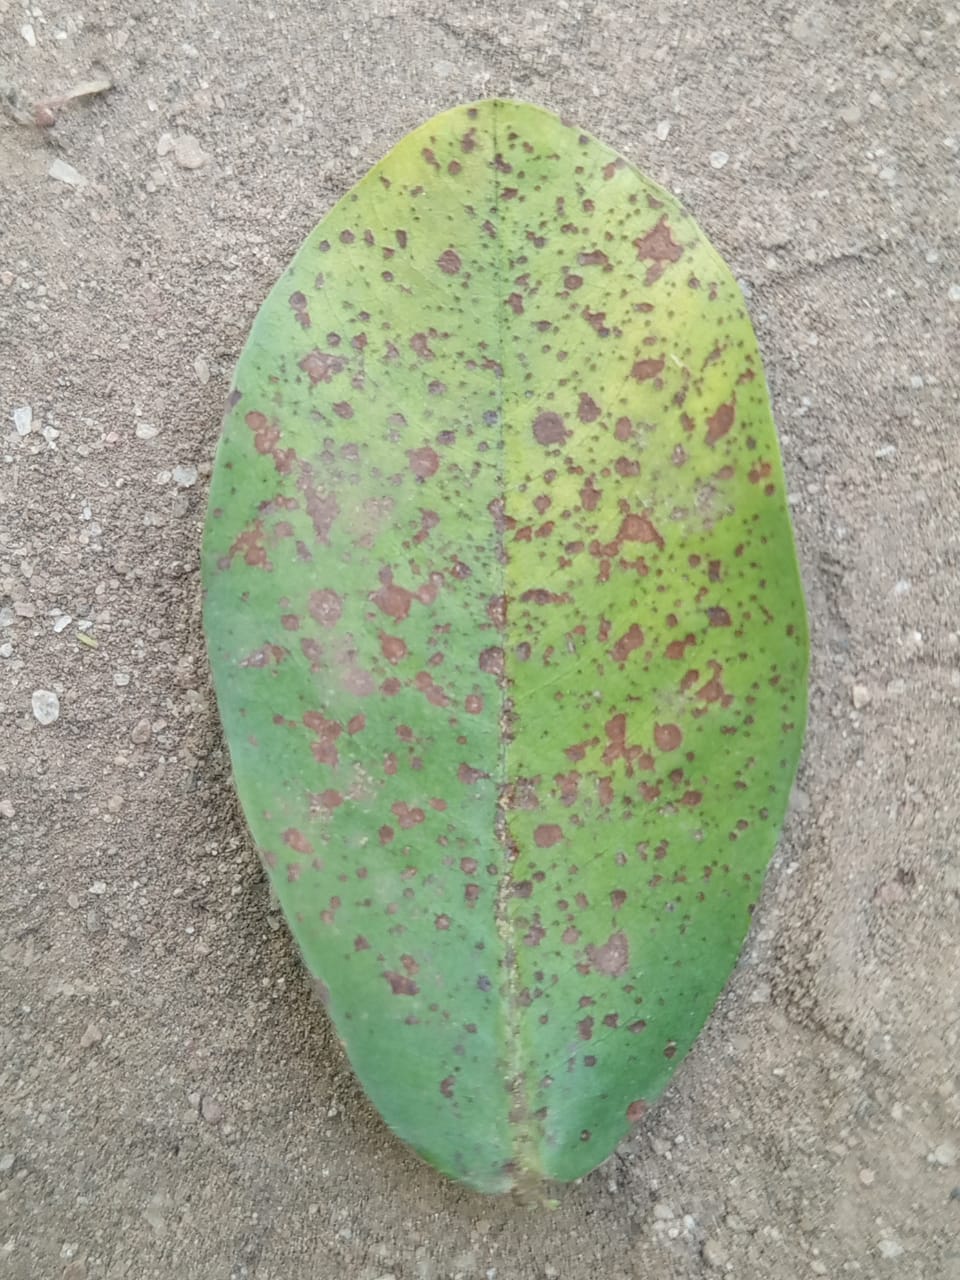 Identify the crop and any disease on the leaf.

peanut, passalora arachidicola
